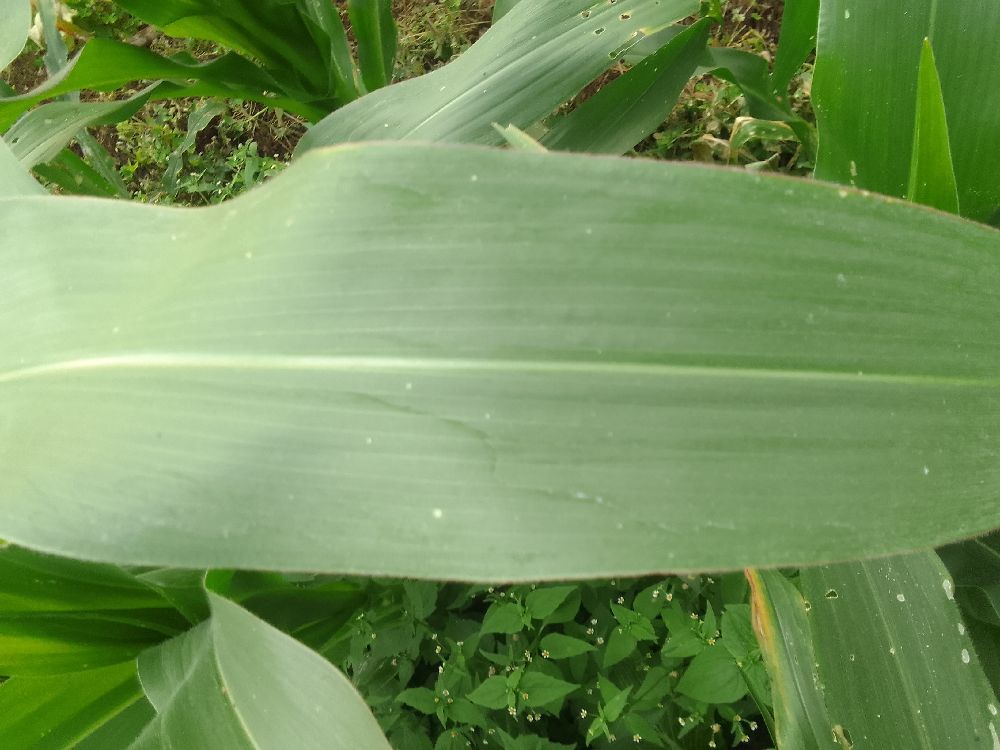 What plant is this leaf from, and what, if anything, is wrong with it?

maize, healthy
